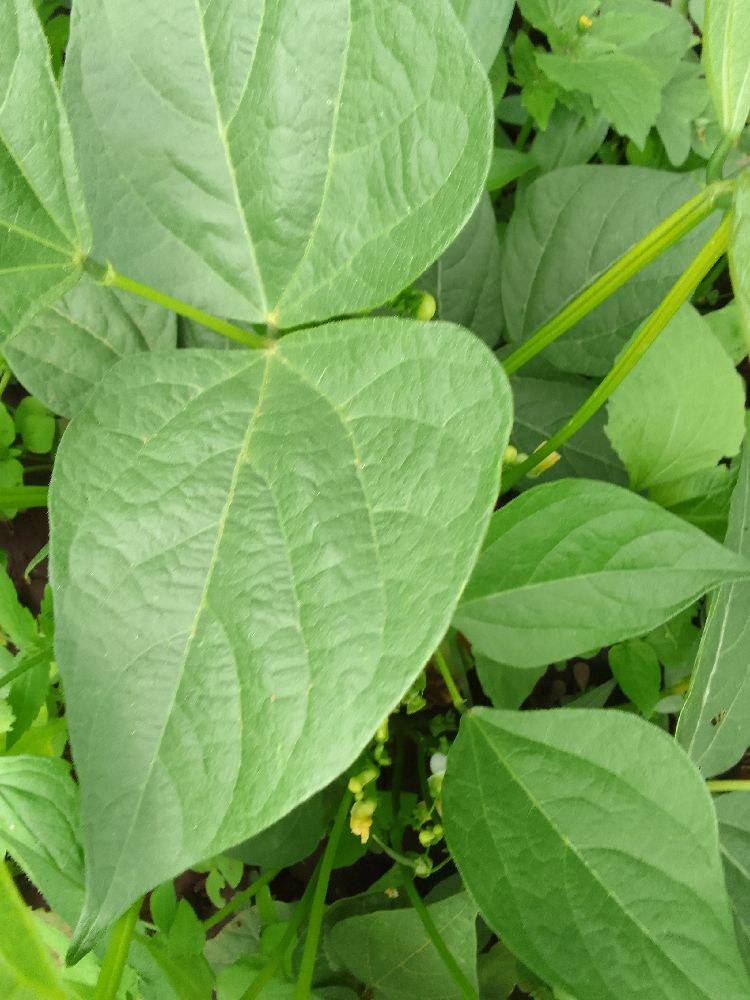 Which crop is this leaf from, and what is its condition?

common bean, healthy
